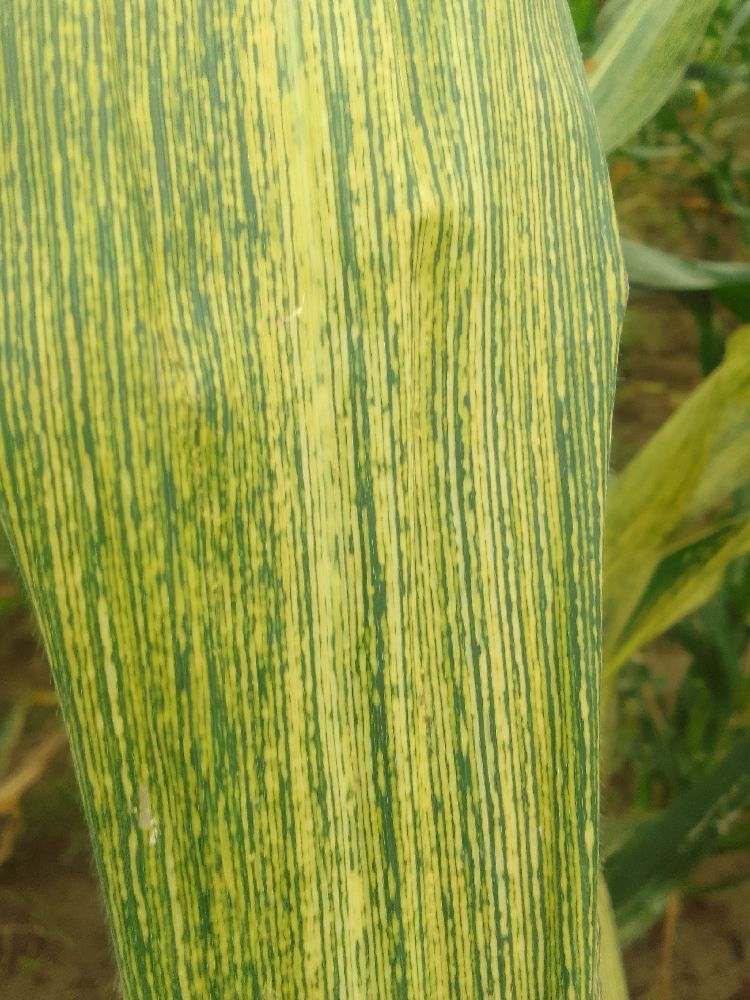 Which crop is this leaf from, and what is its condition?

maize, maize streak virus
